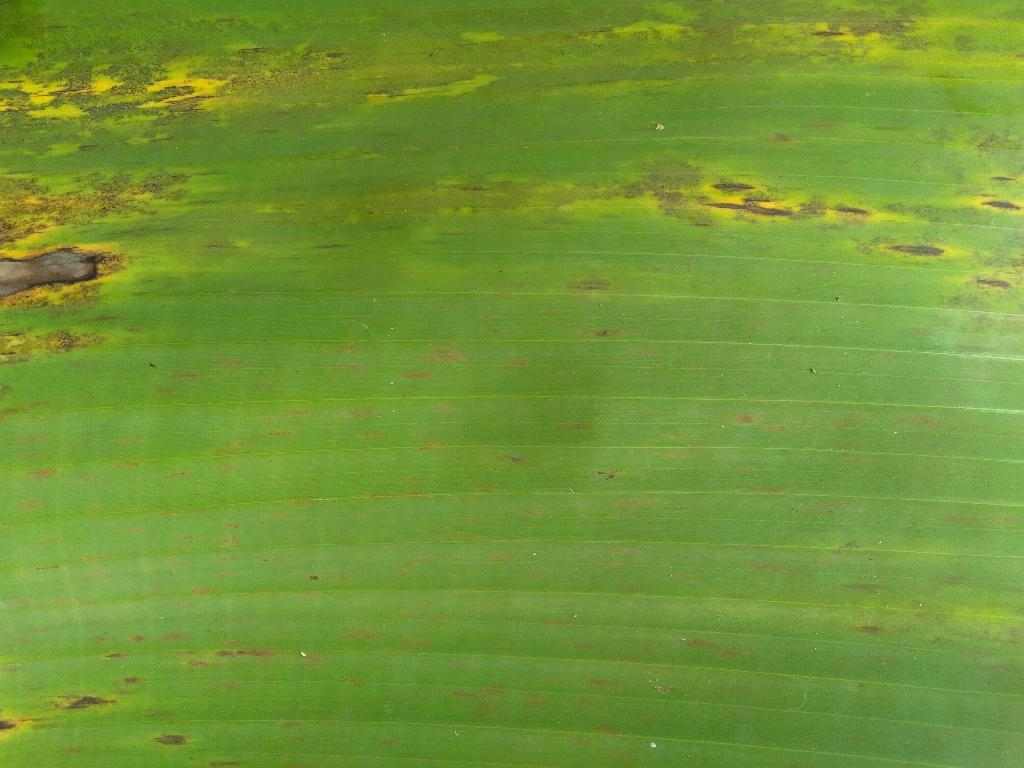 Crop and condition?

banana, black sigatoka
